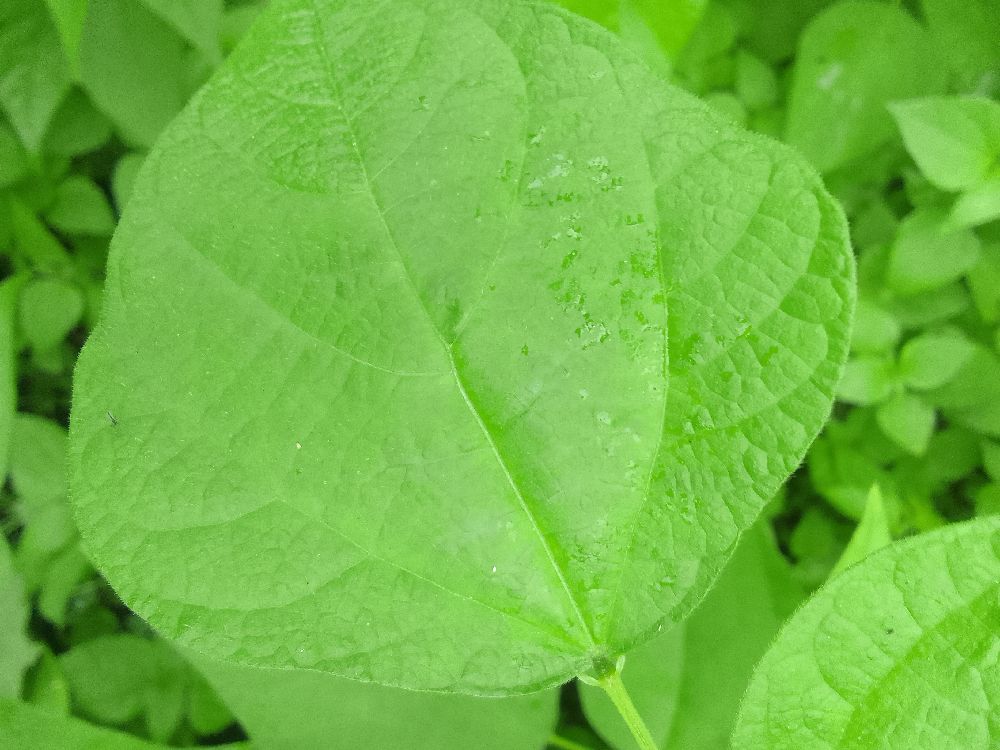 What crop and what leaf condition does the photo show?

common bean, healthy
